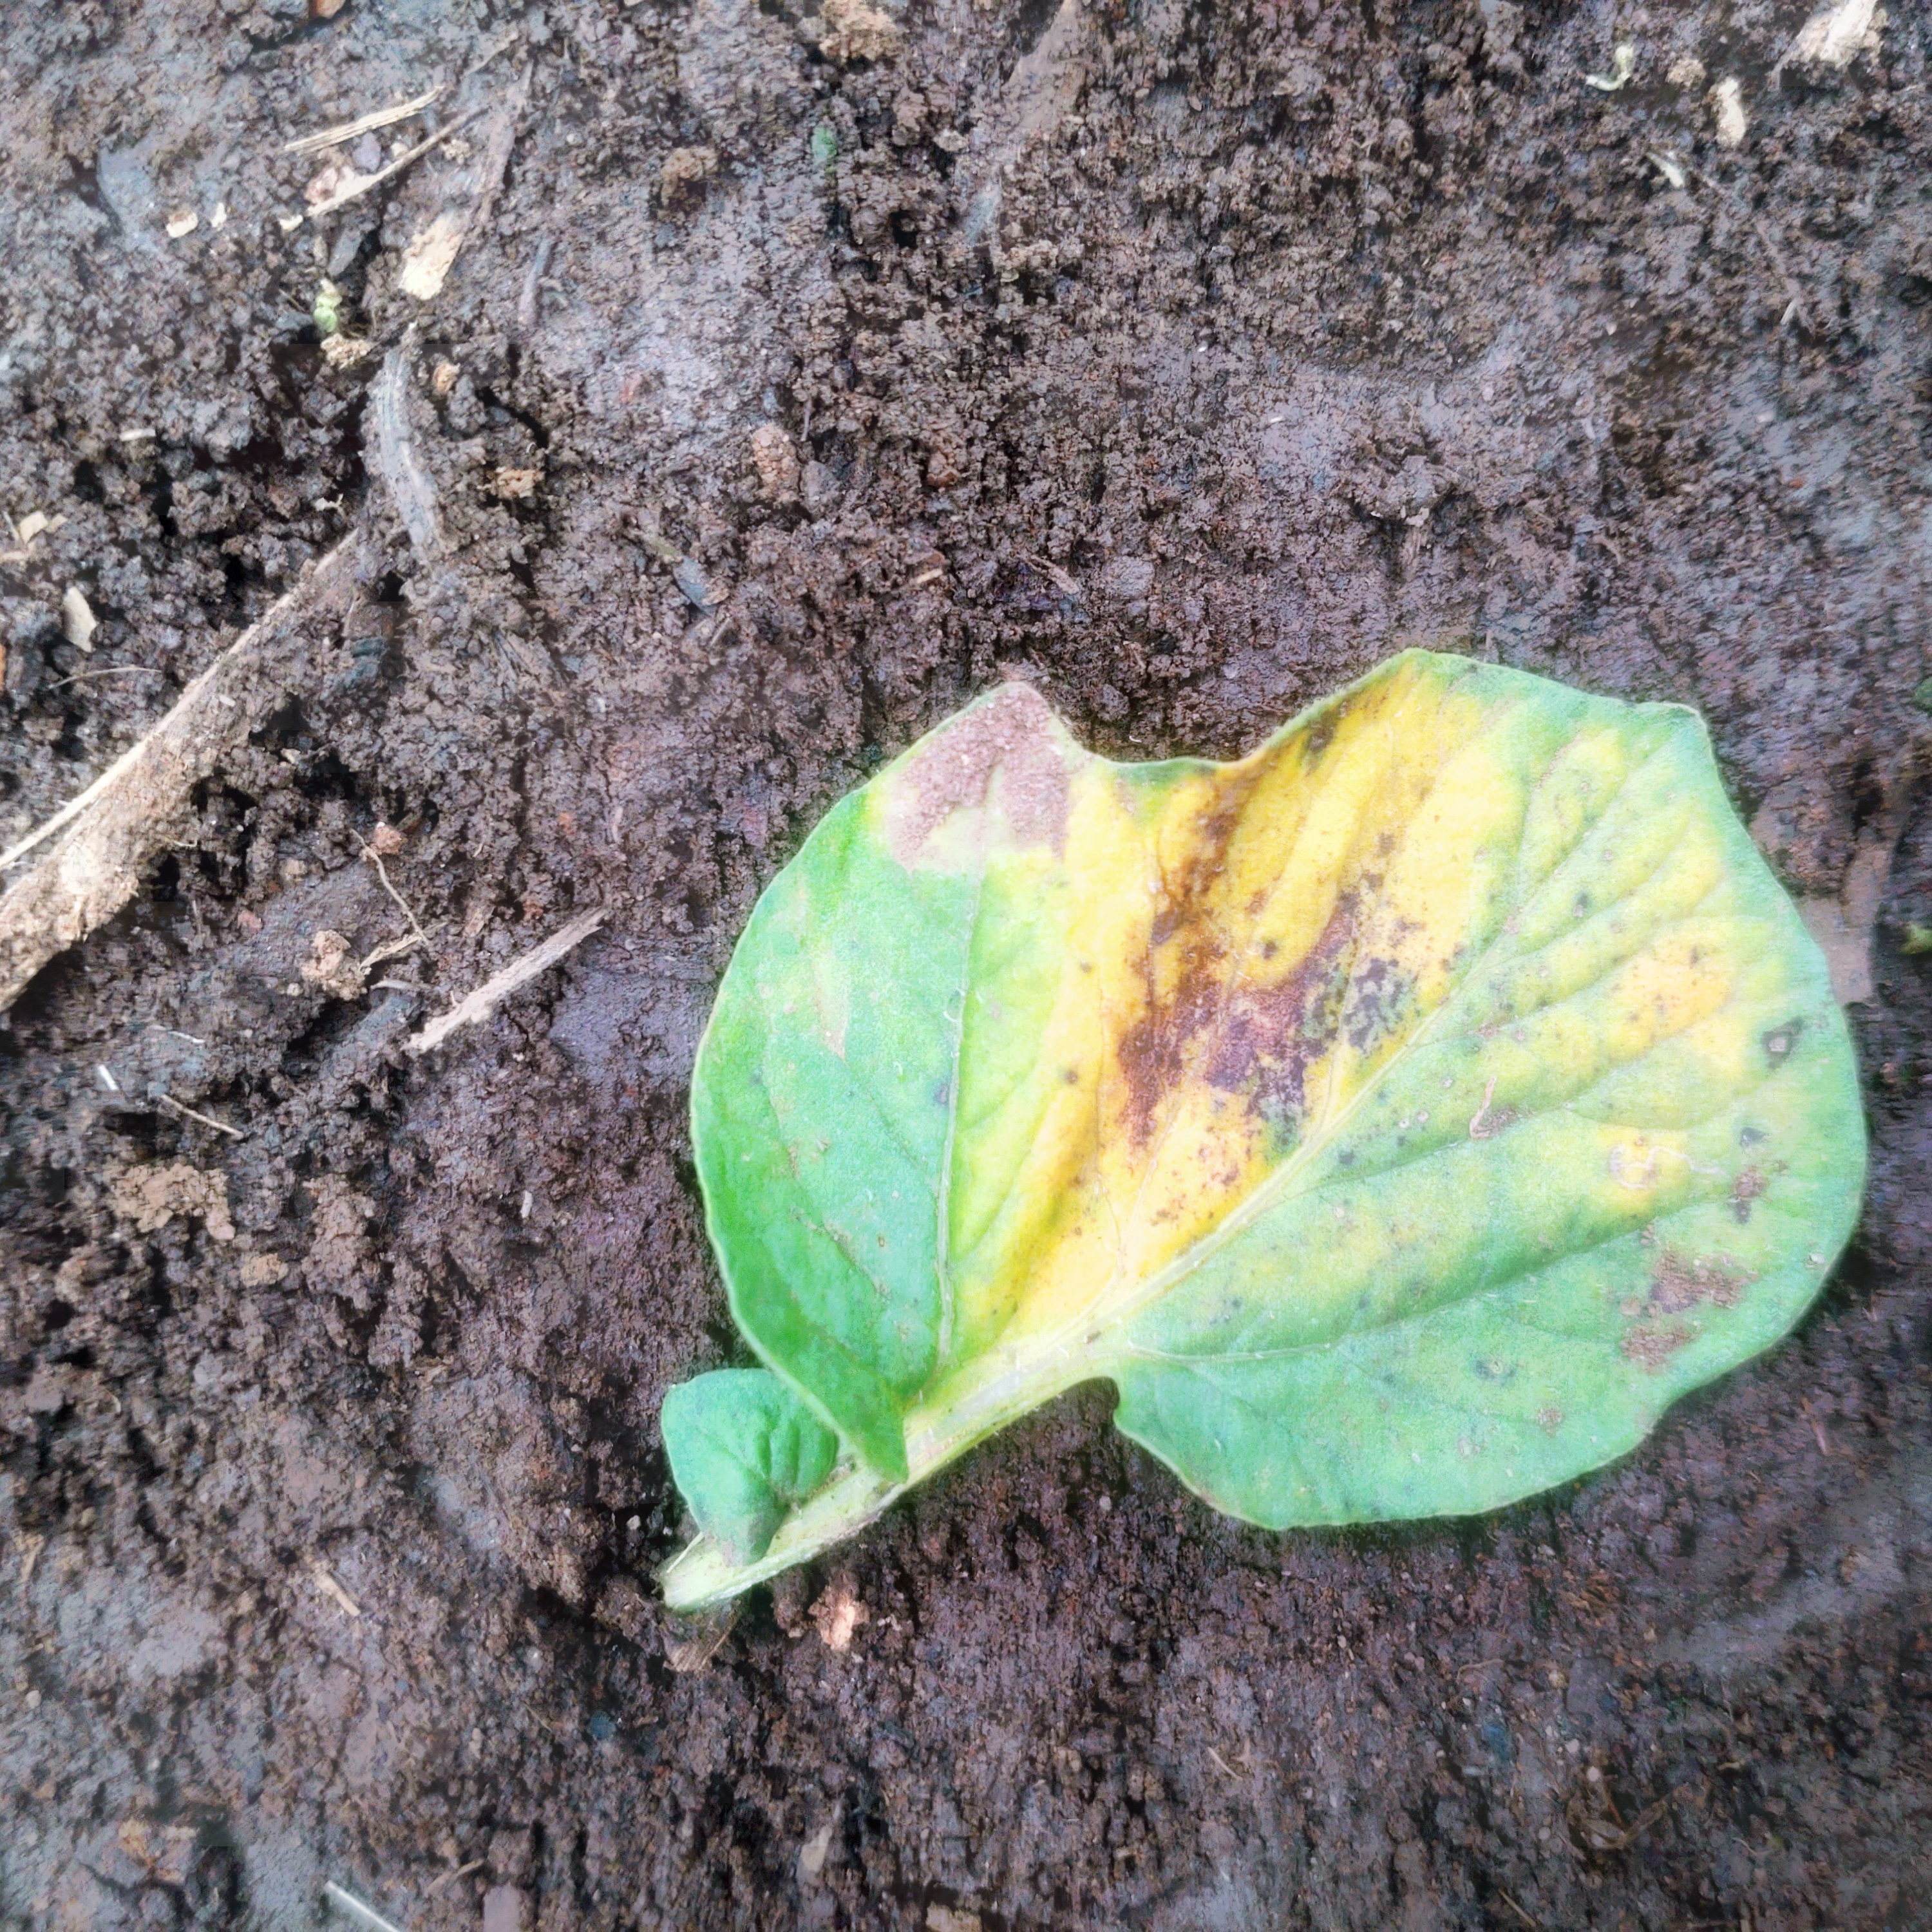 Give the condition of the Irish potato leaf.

late blight
